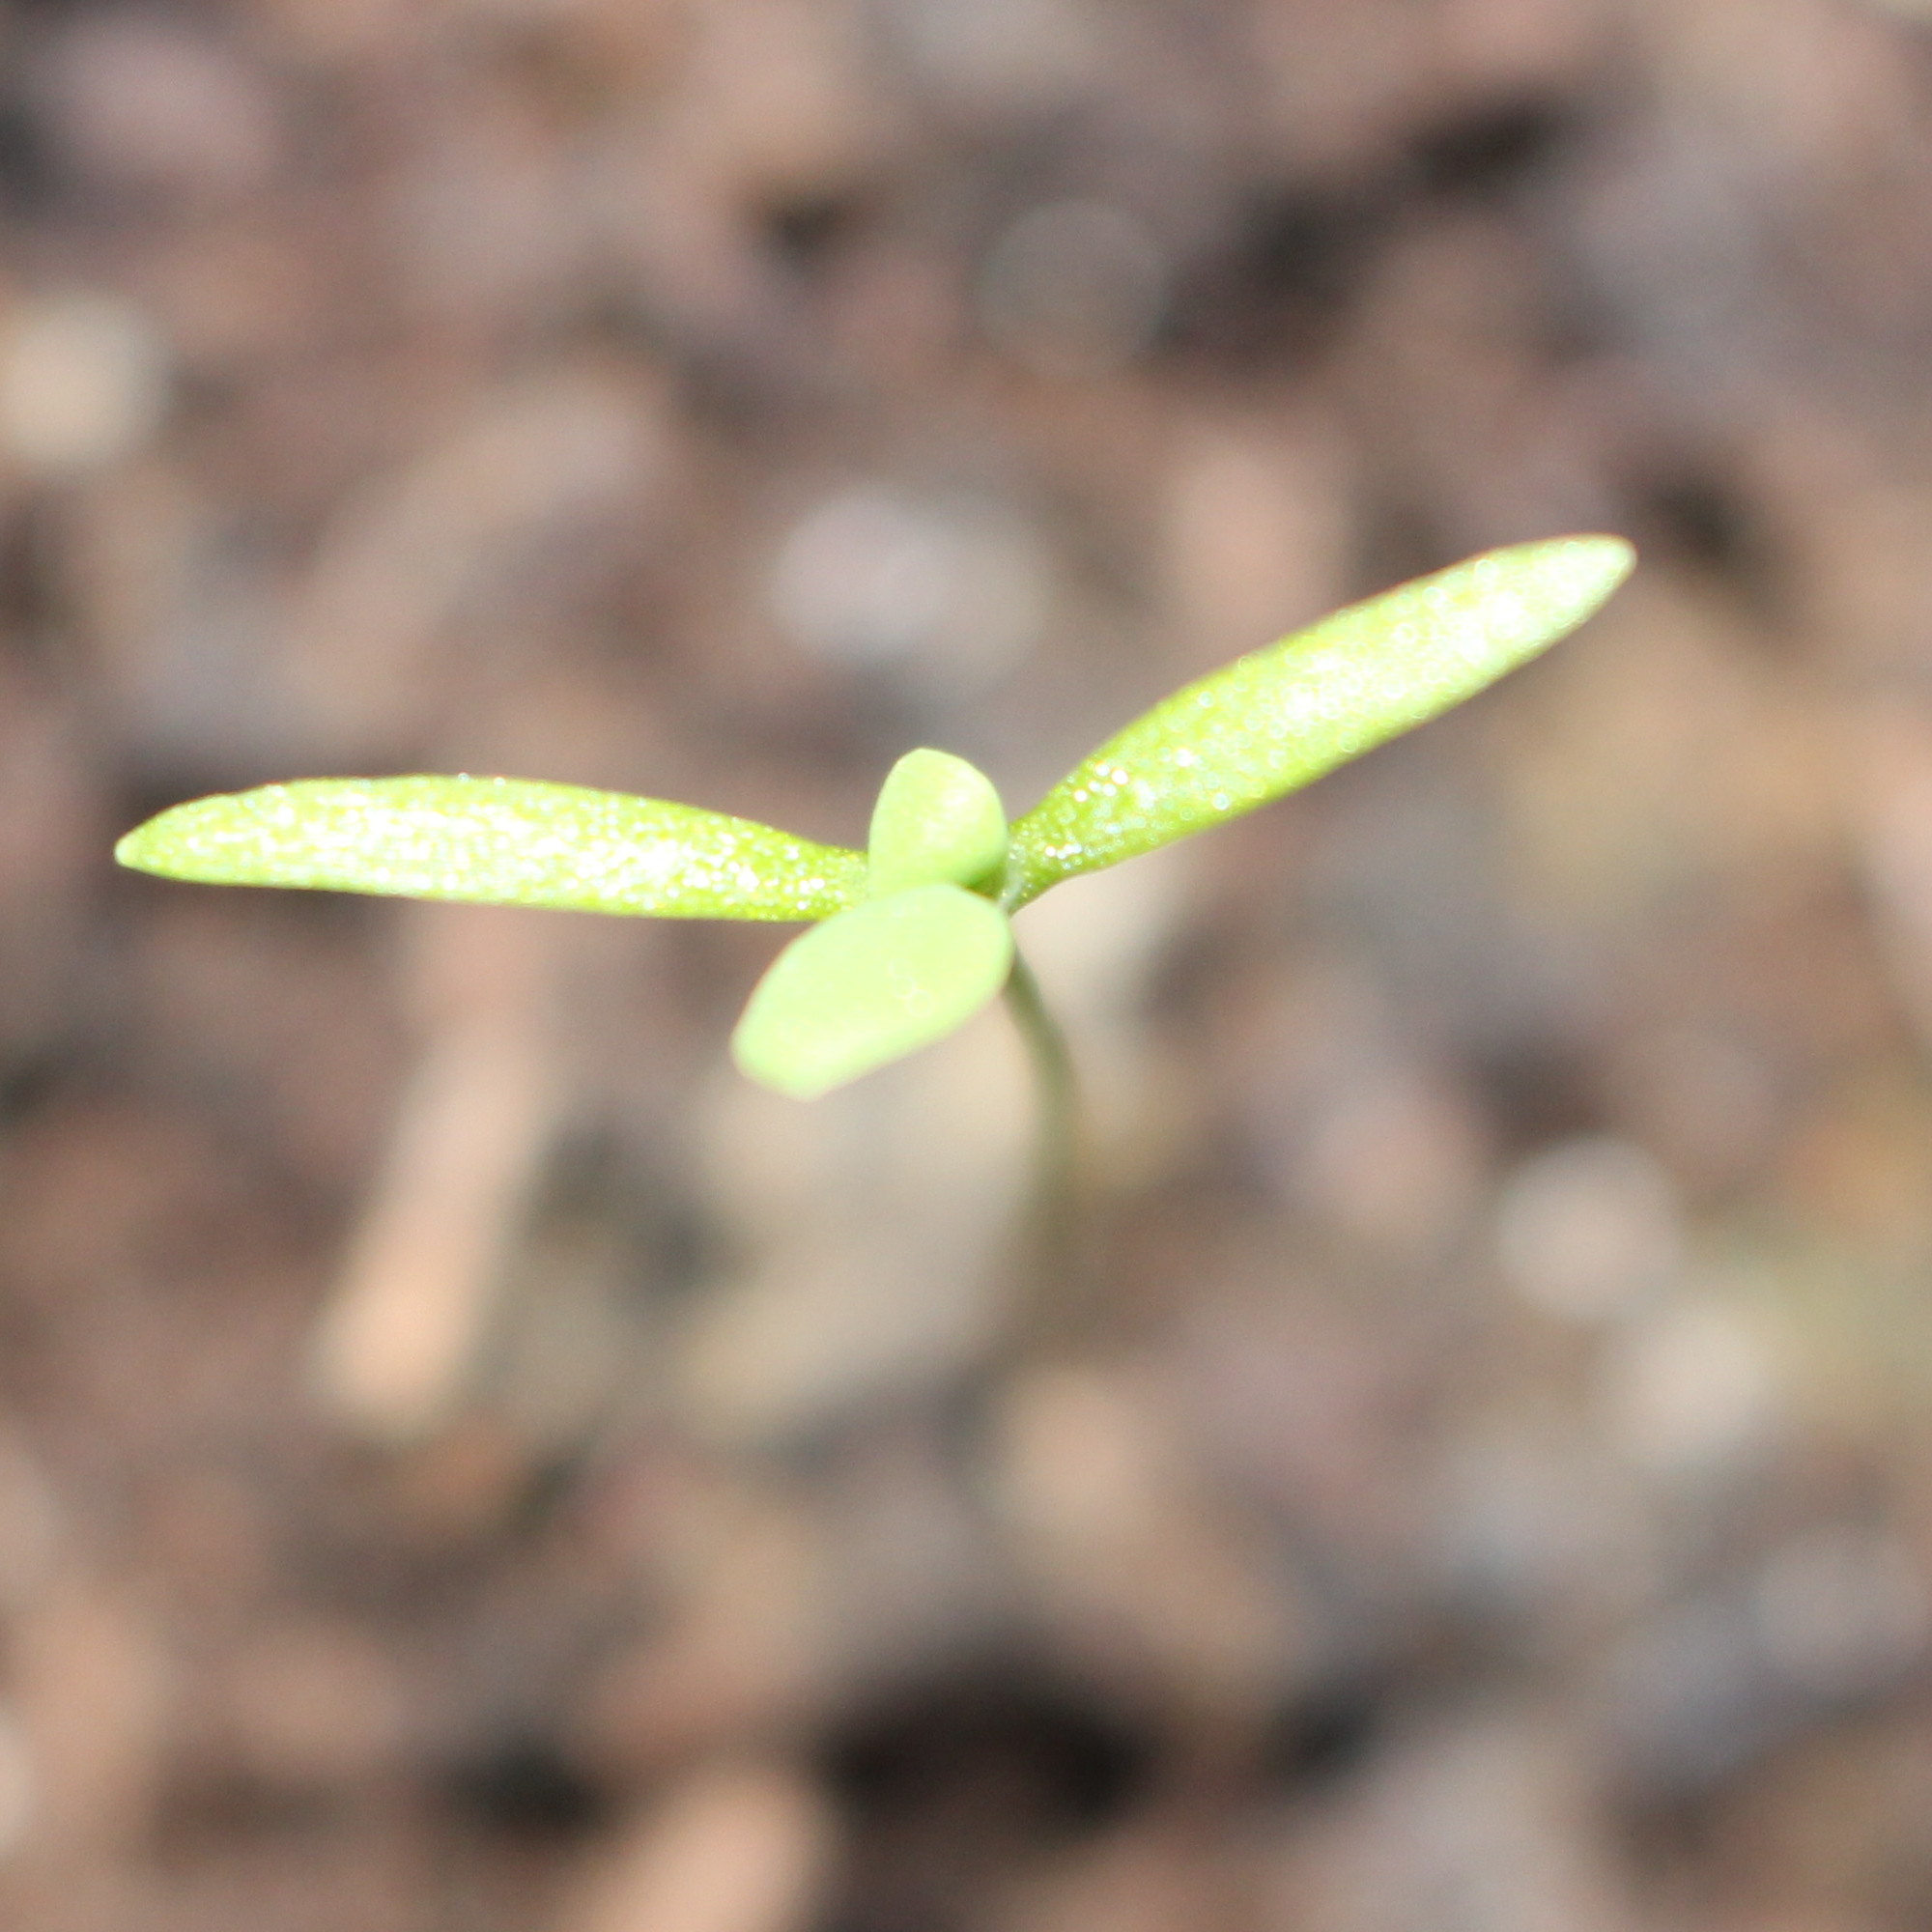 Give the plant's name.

Papaver rhoeas
